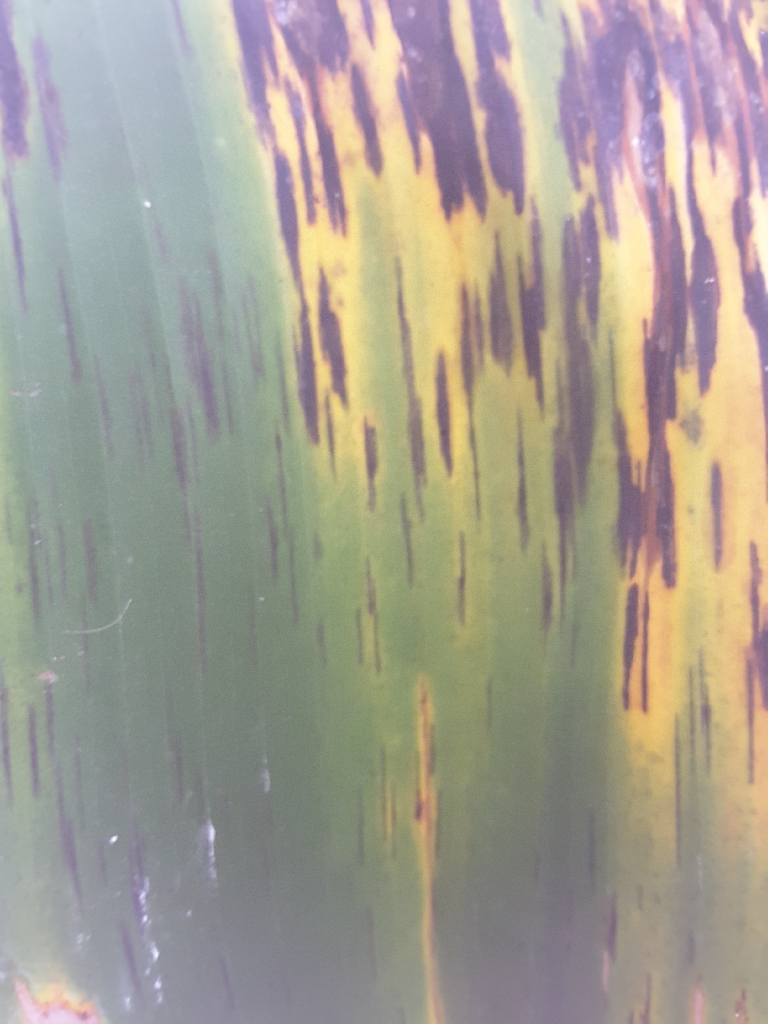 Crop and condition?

banana, black sigatoka
